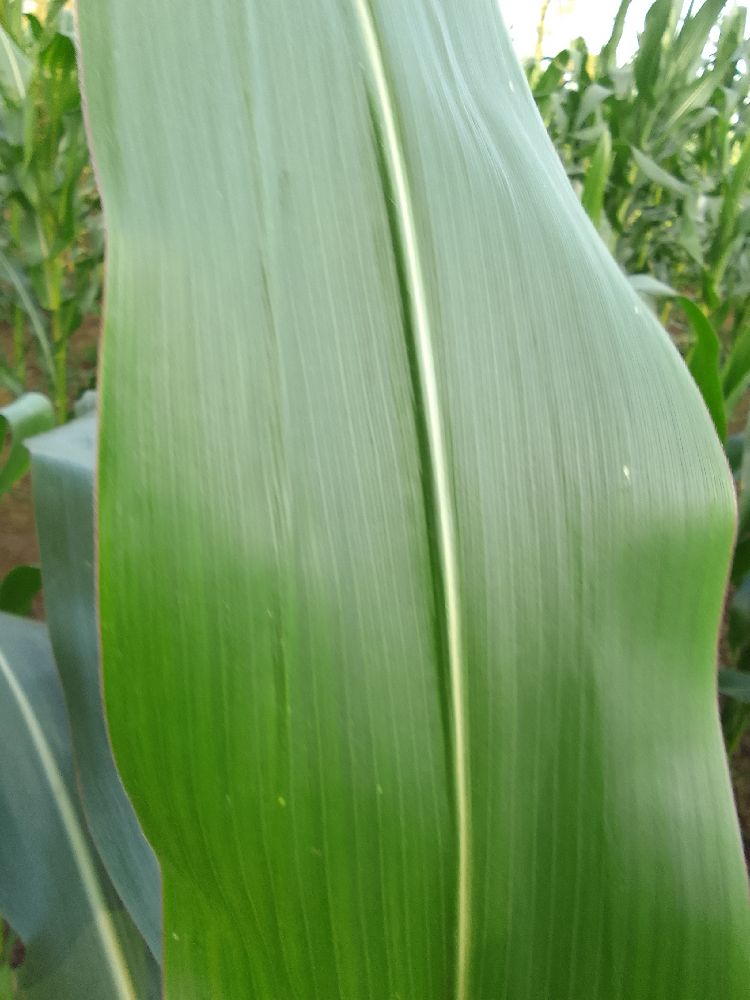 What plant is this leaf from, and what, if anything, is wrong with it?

maize, healthy
